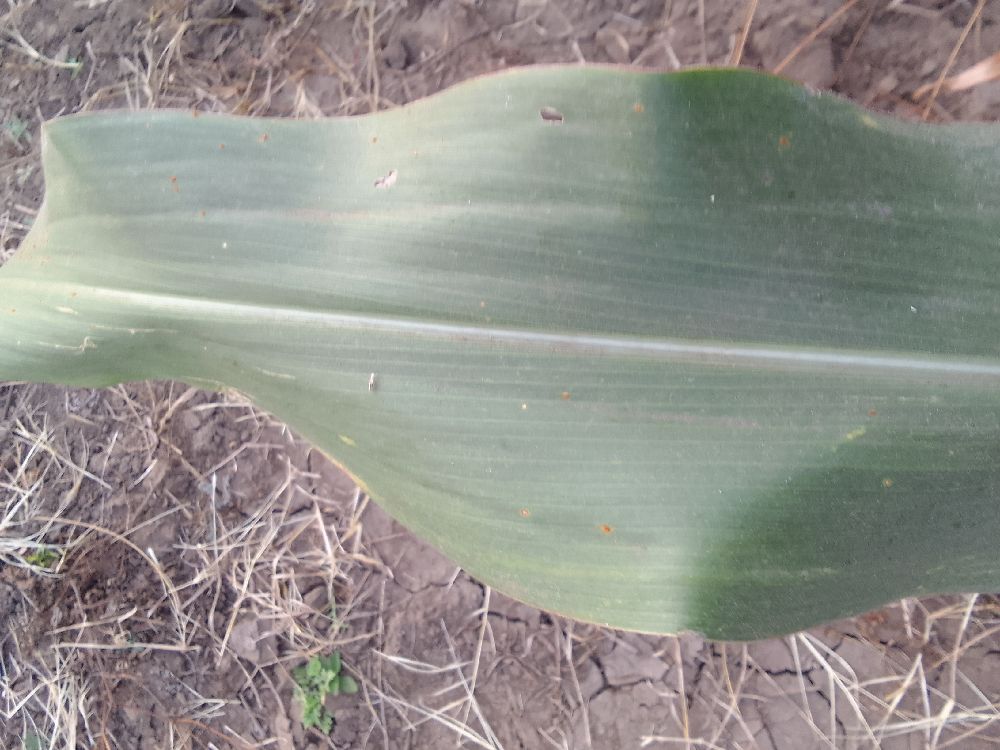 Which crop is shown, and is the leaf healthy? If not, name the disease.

maize, healthy
